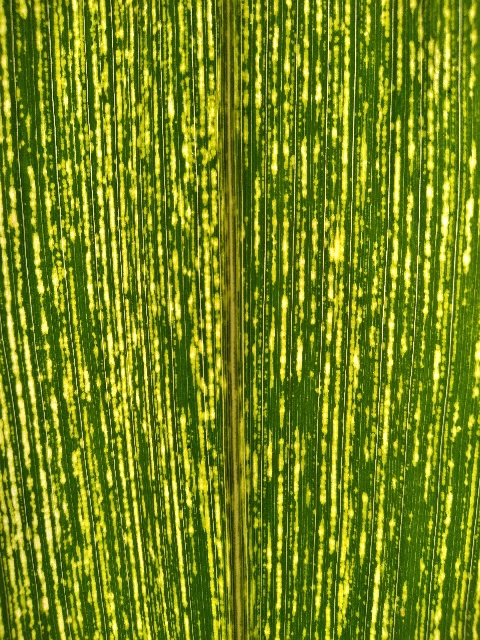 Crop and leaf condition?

maize, maize streak virus
